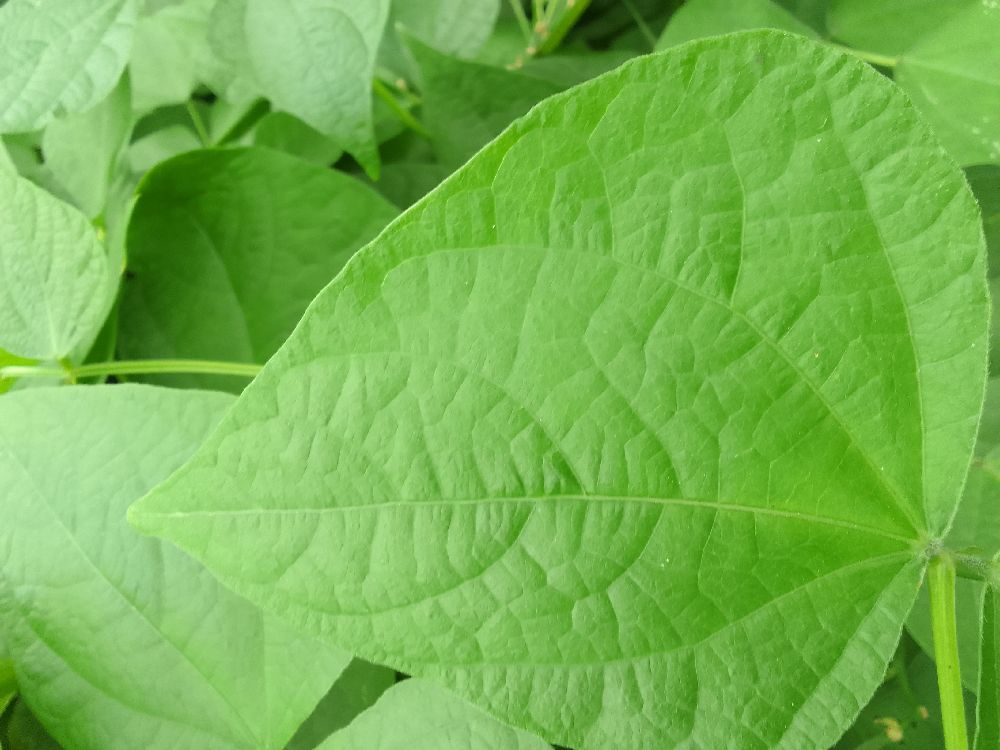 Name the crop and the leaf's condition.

common bean, healthy
